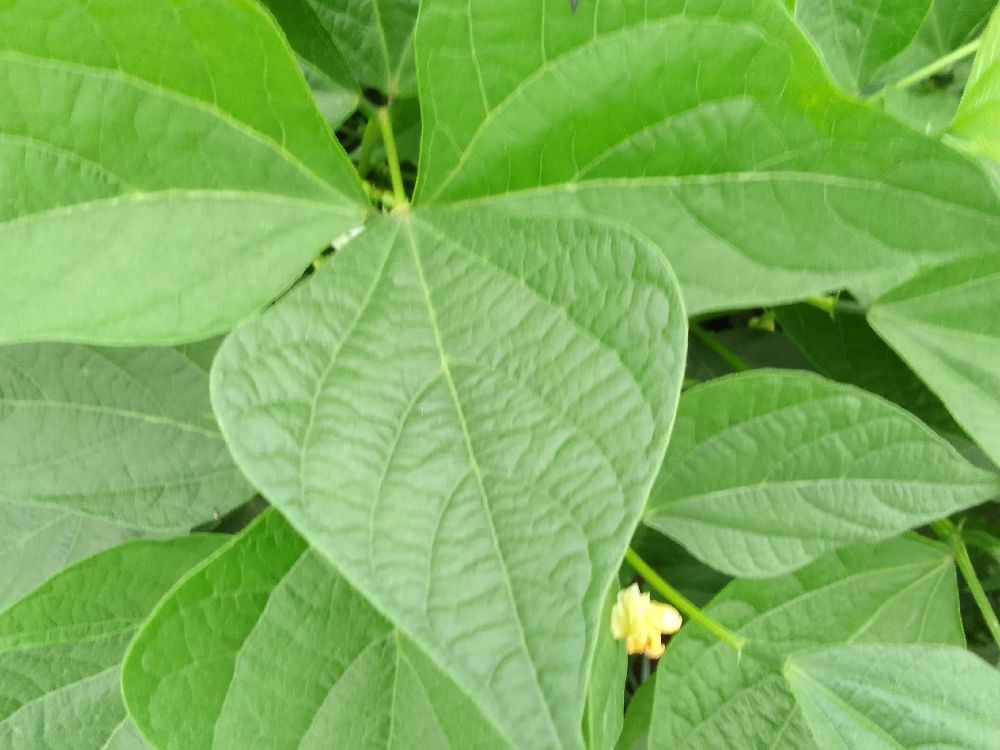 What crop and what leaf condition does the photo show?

common bean, healthy
